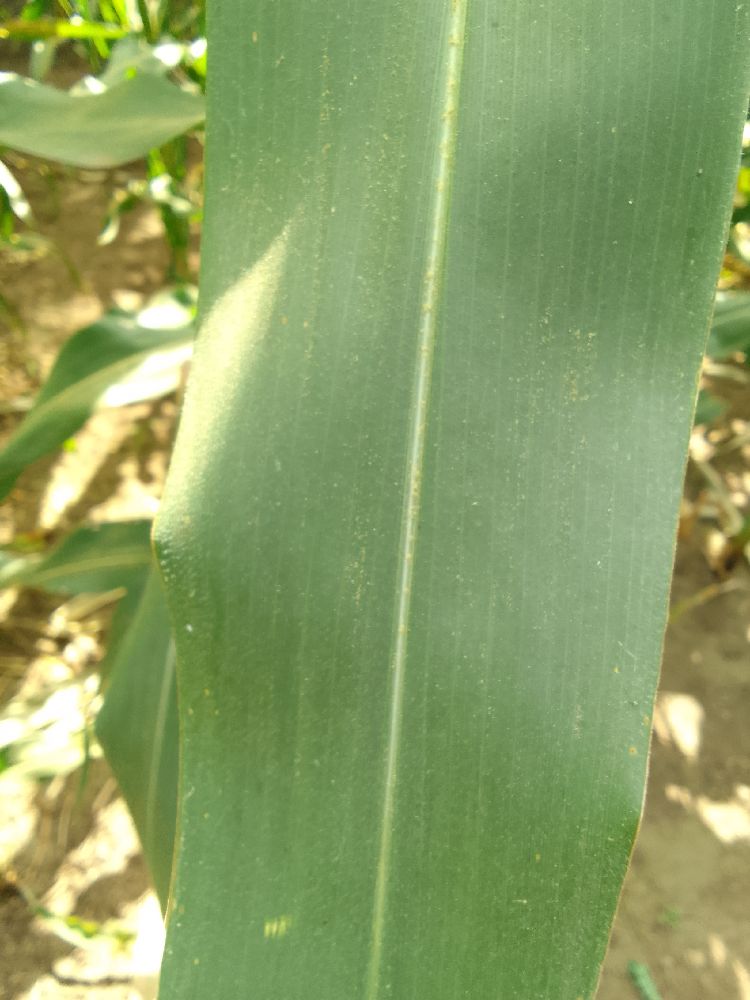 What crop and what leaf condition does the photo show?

maize, healthy
